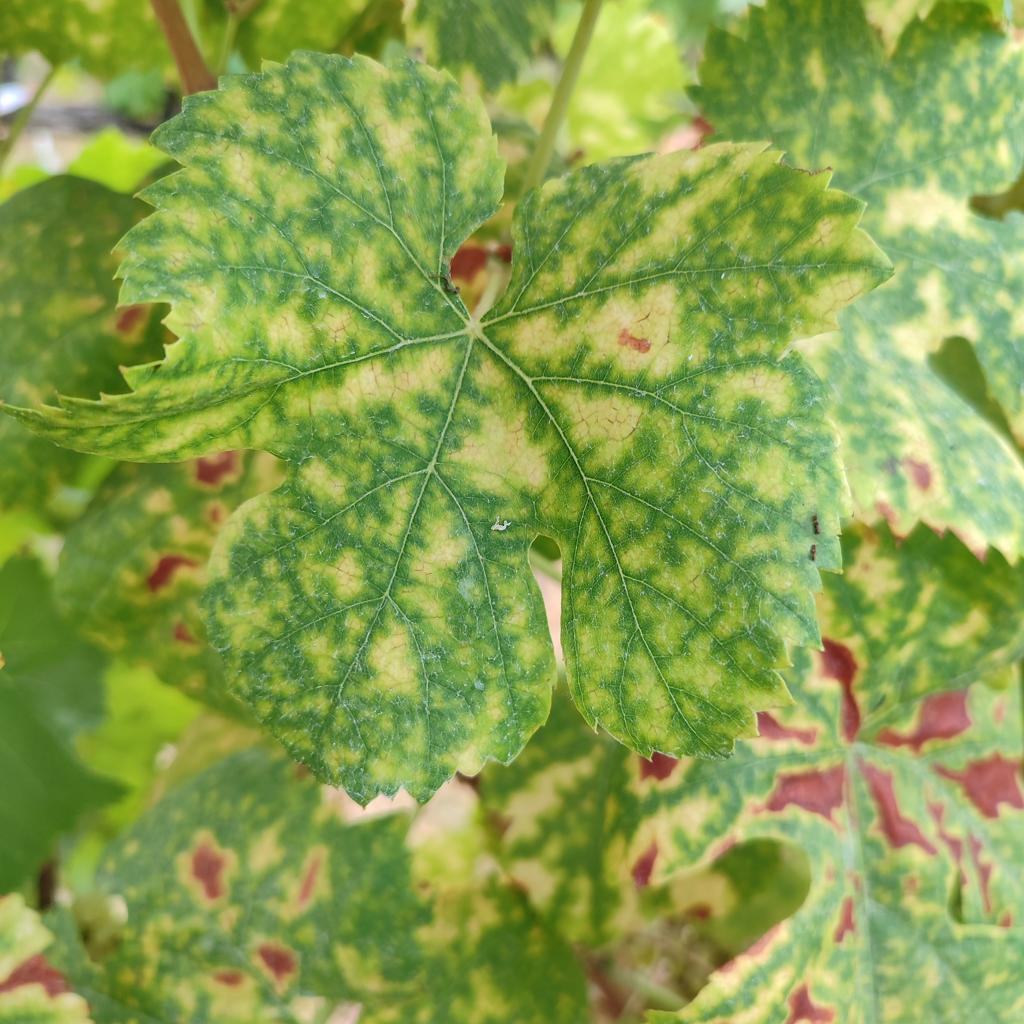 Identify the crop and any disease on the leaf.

grapevine, esca complex
